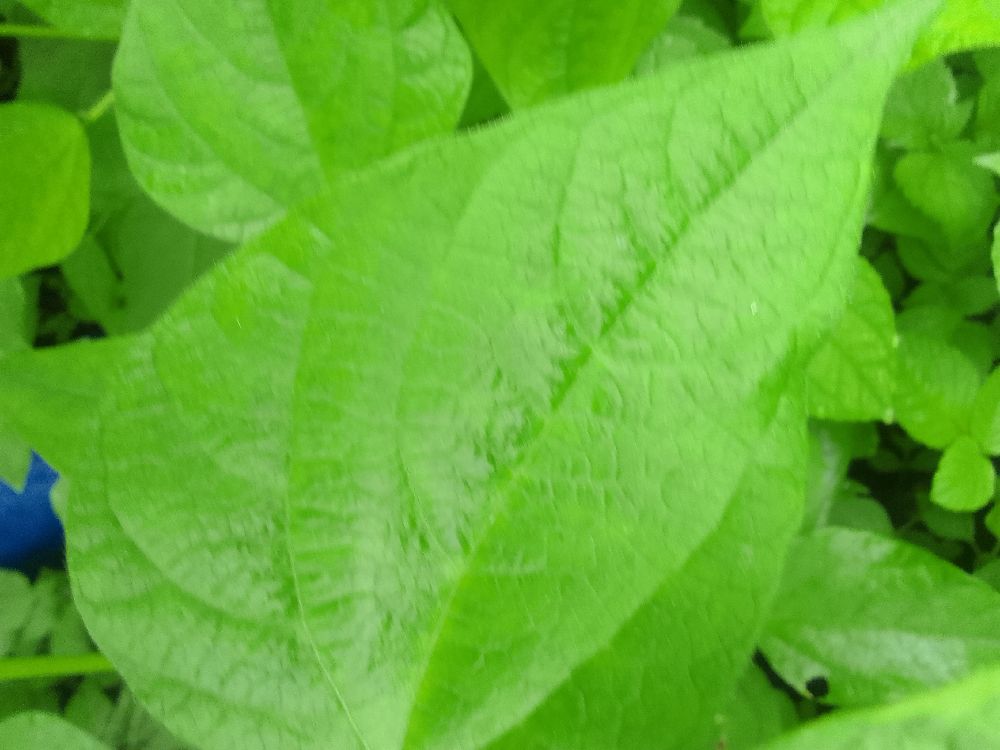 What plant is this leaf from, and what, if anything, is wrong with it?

common bean, healthy
